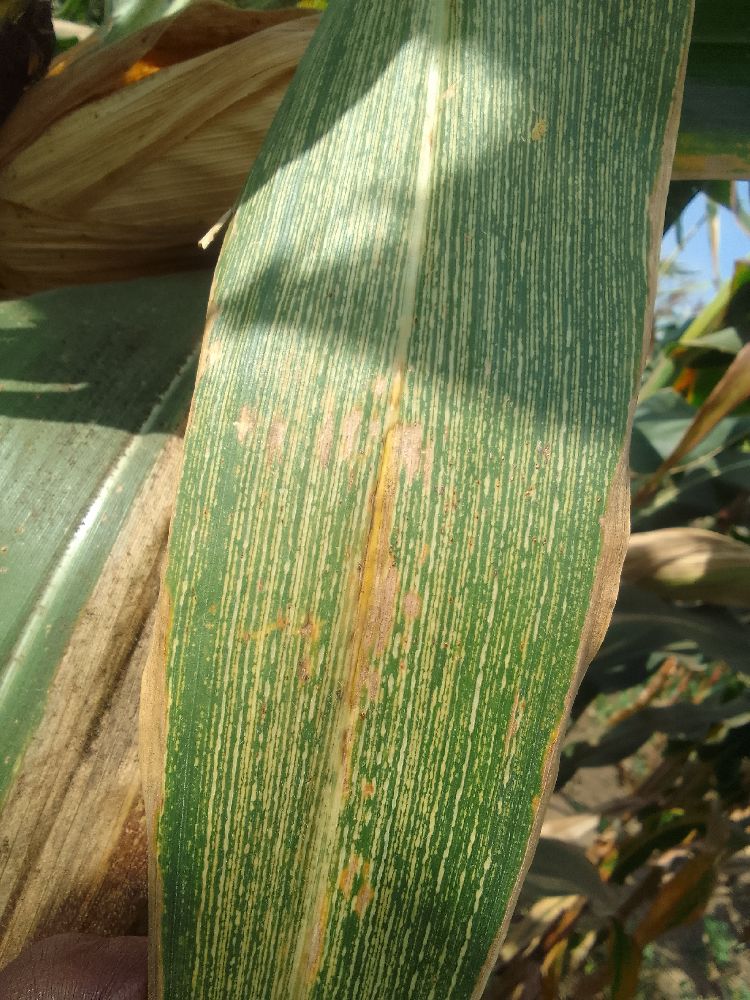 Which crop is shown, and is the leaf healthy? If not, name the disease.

maize, maize streak virus
